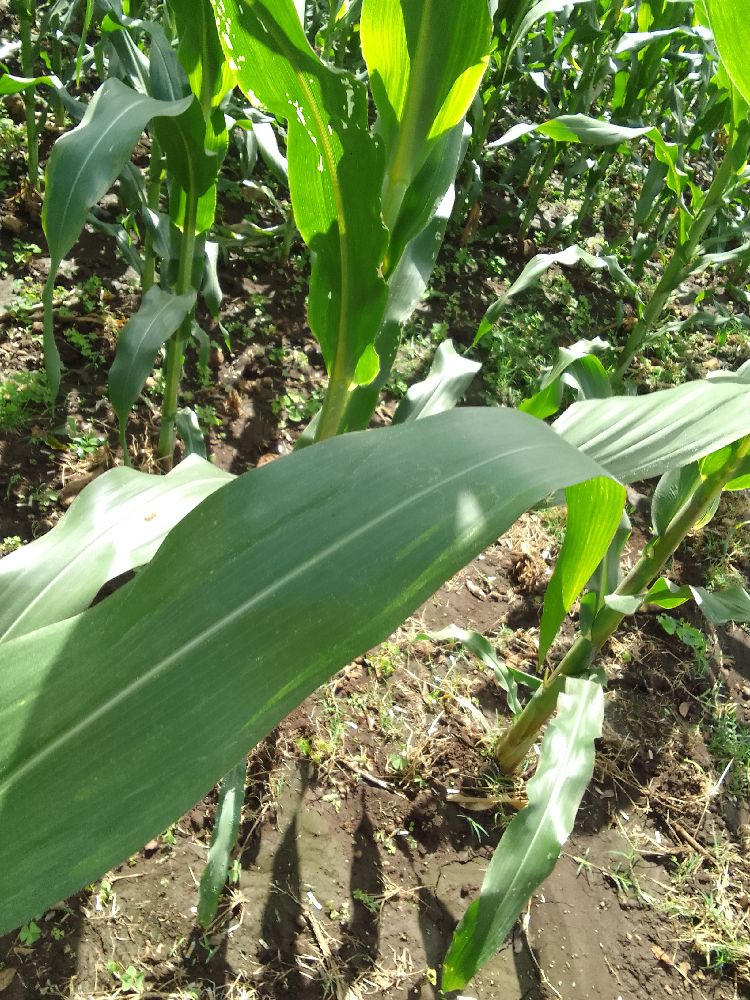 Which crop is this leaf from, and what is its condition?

maize, healthy
